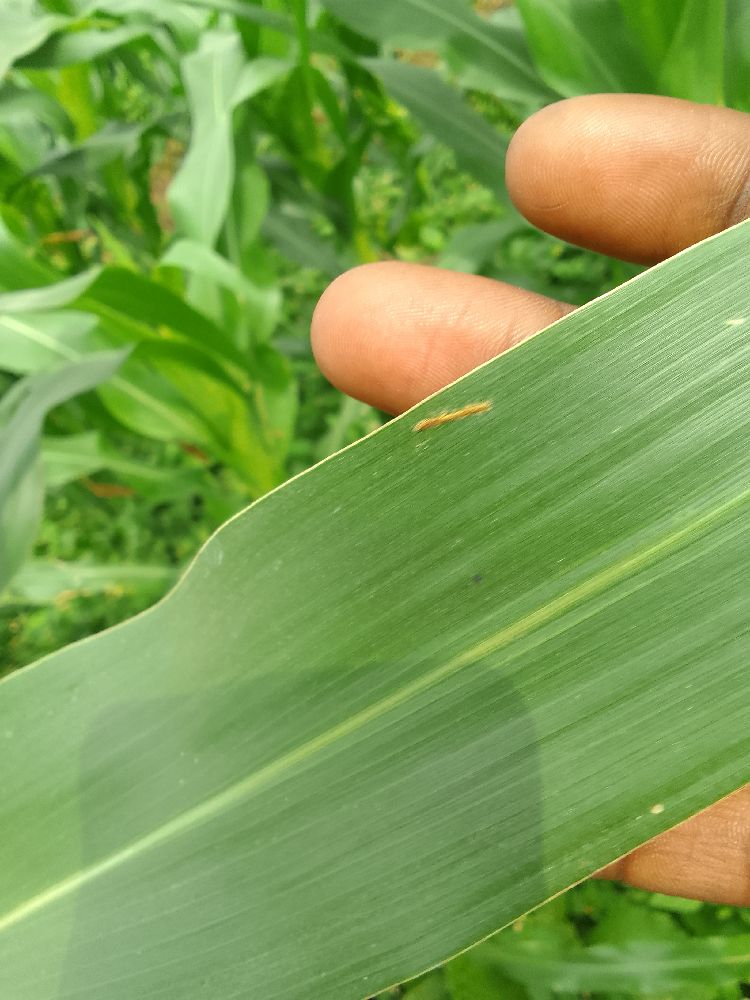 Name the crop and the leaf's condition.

maize, healthy
